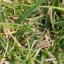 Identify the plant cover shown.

grass
